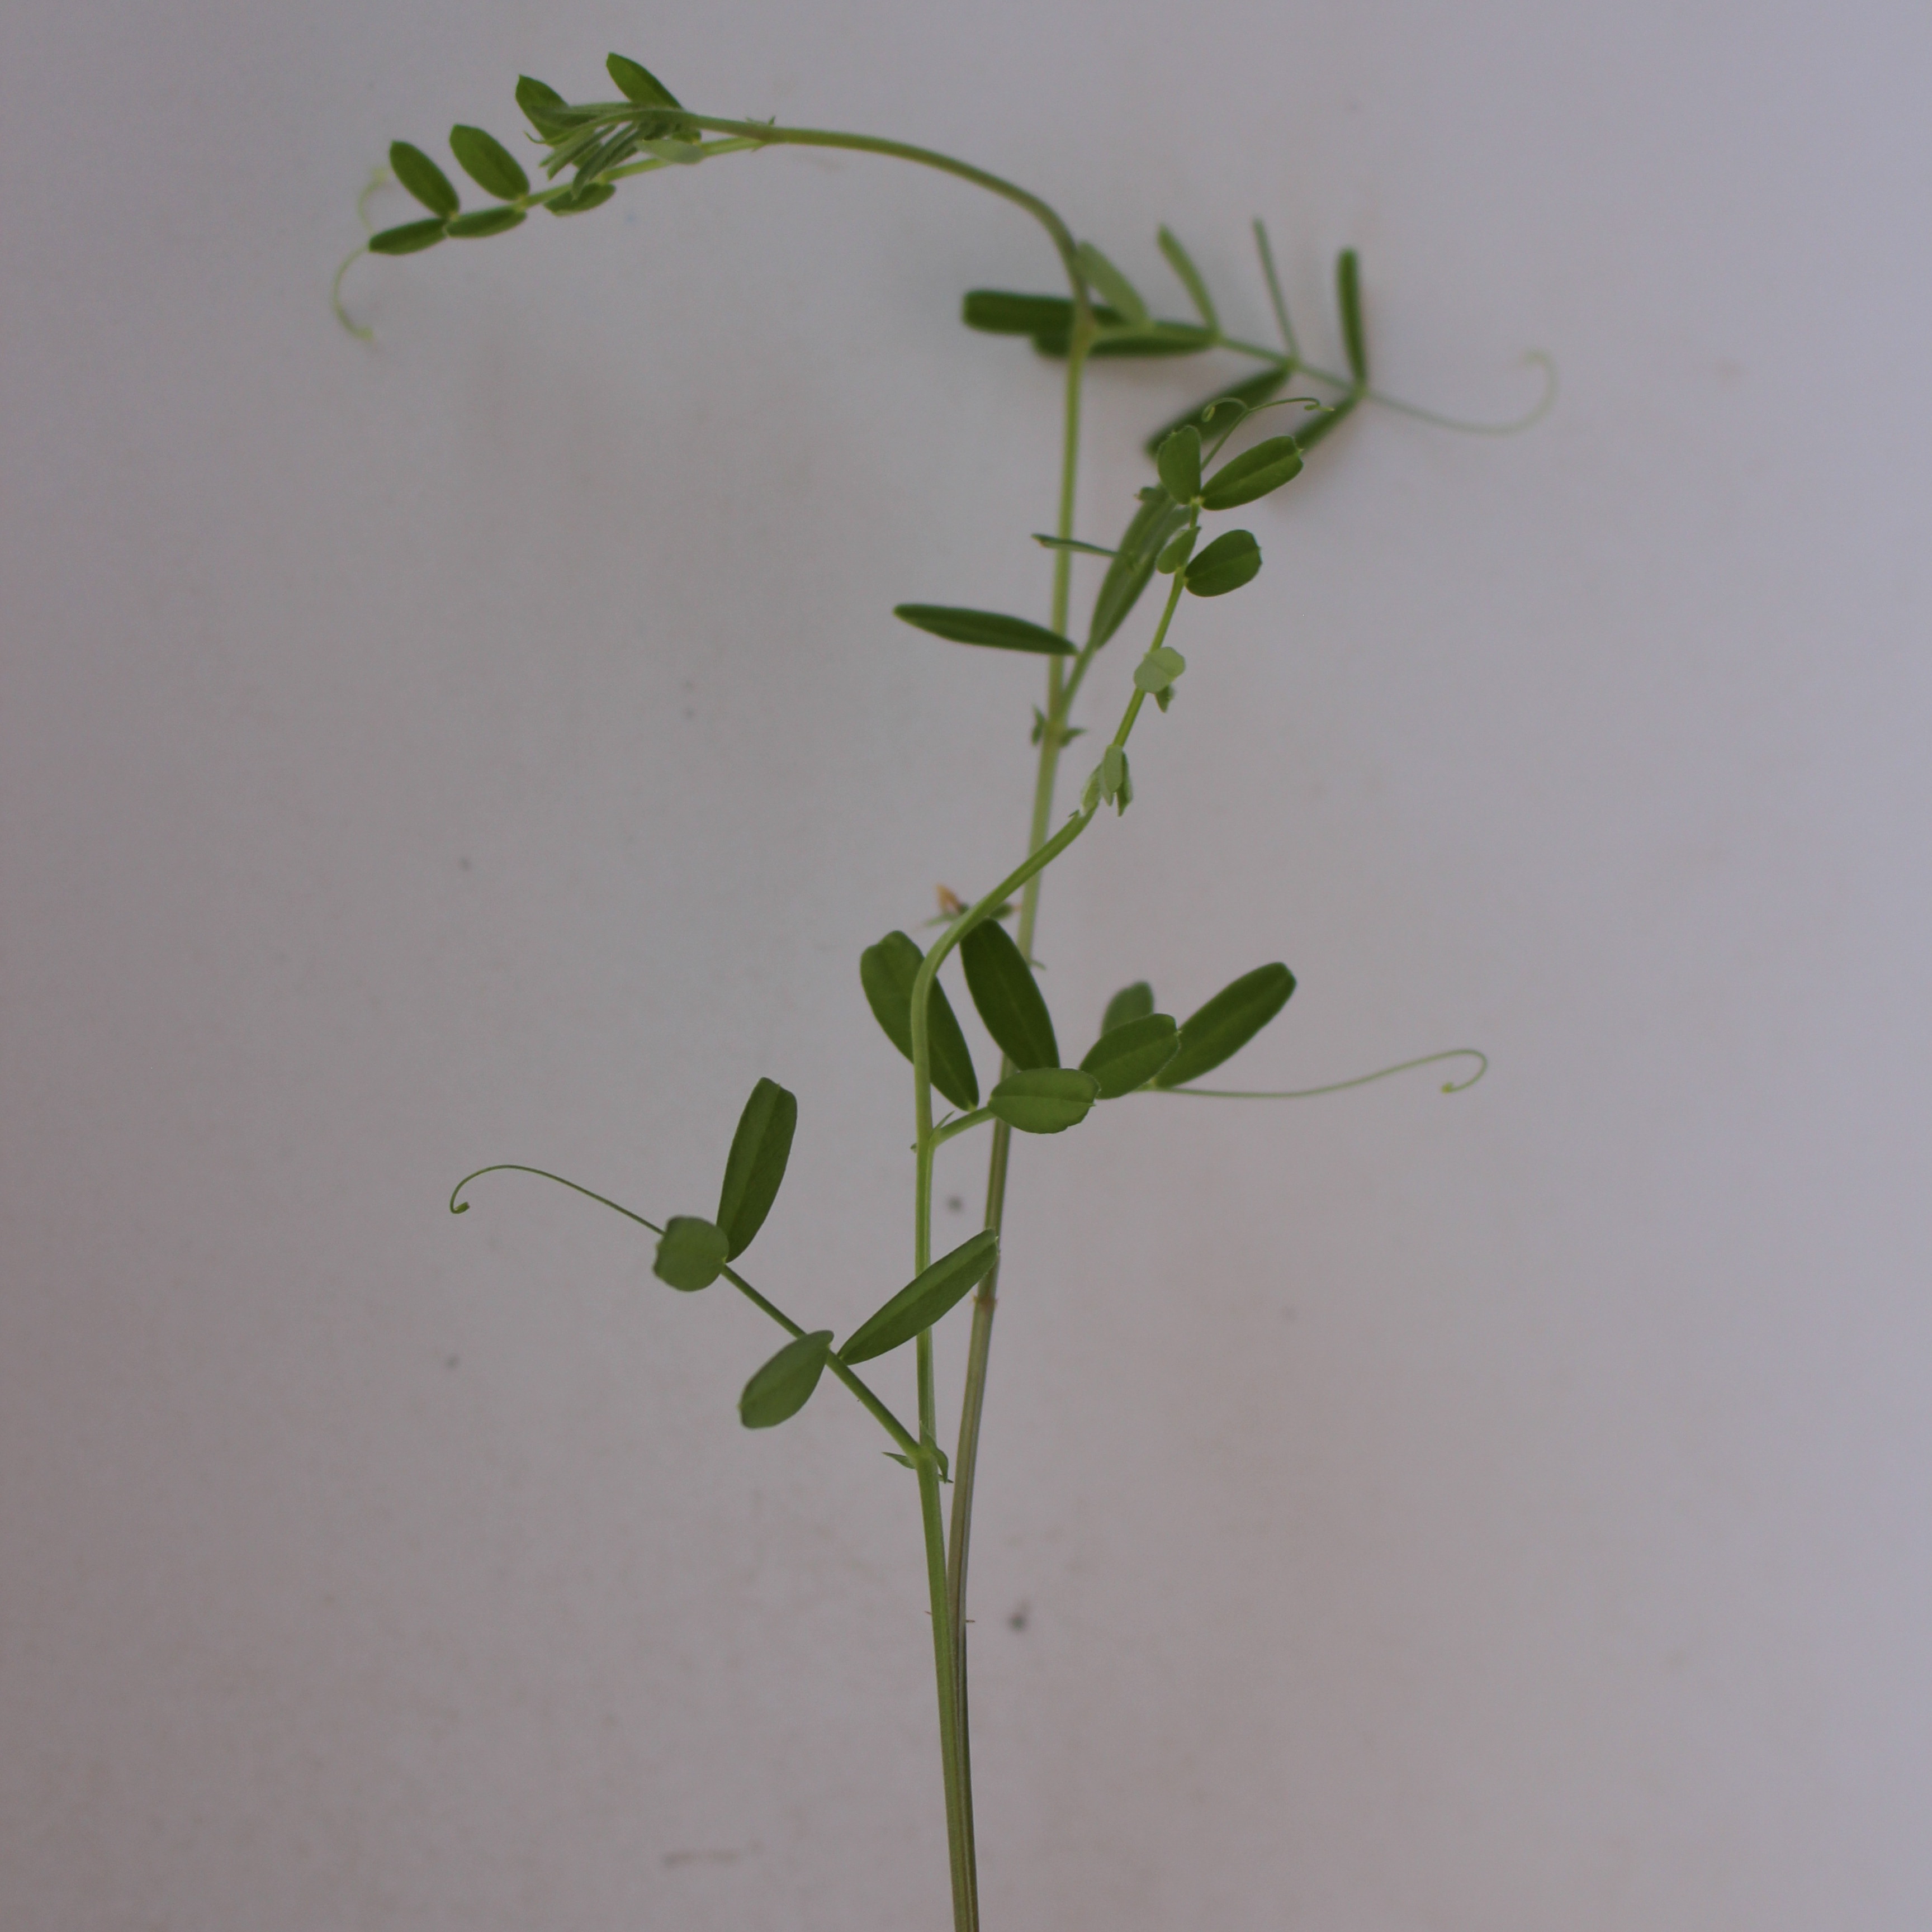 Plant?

Vicia sativa
